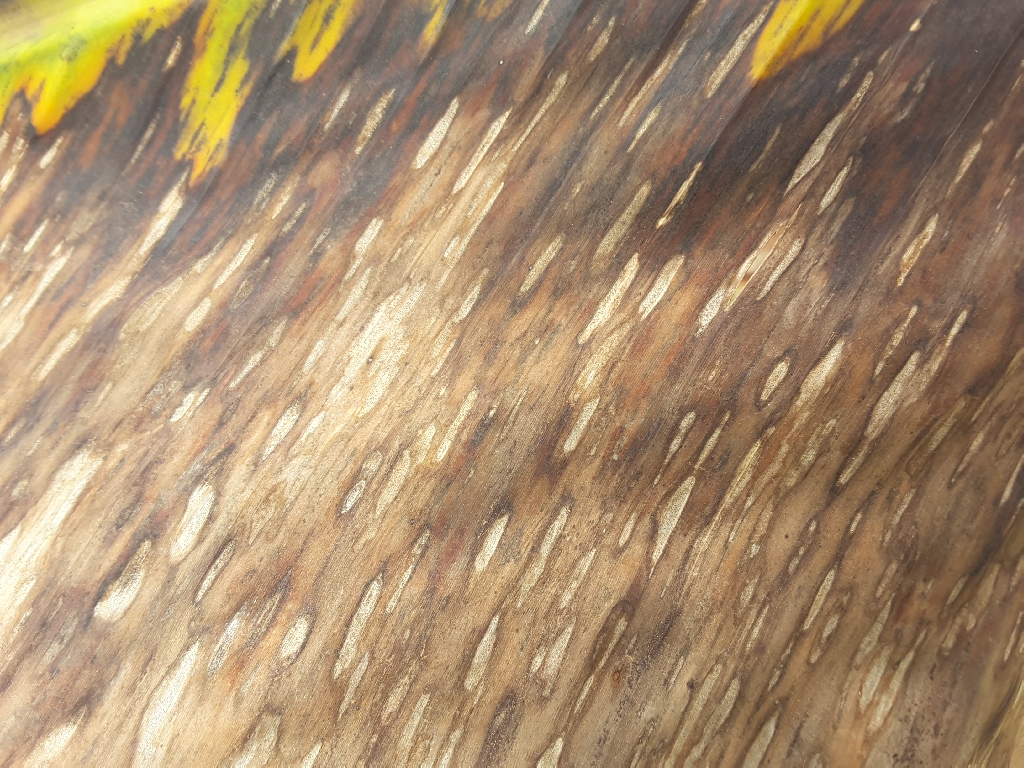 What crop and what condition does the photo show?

banana, black sigatoka
